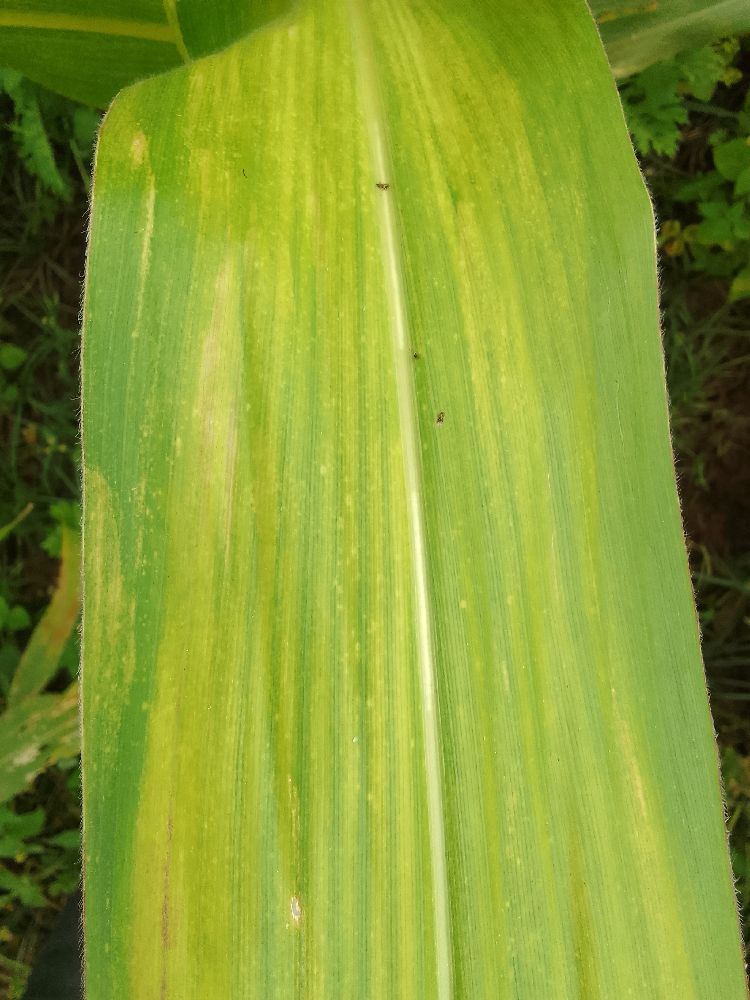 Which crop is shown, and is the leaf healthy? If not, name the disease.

maize, maize lethal necrosis
